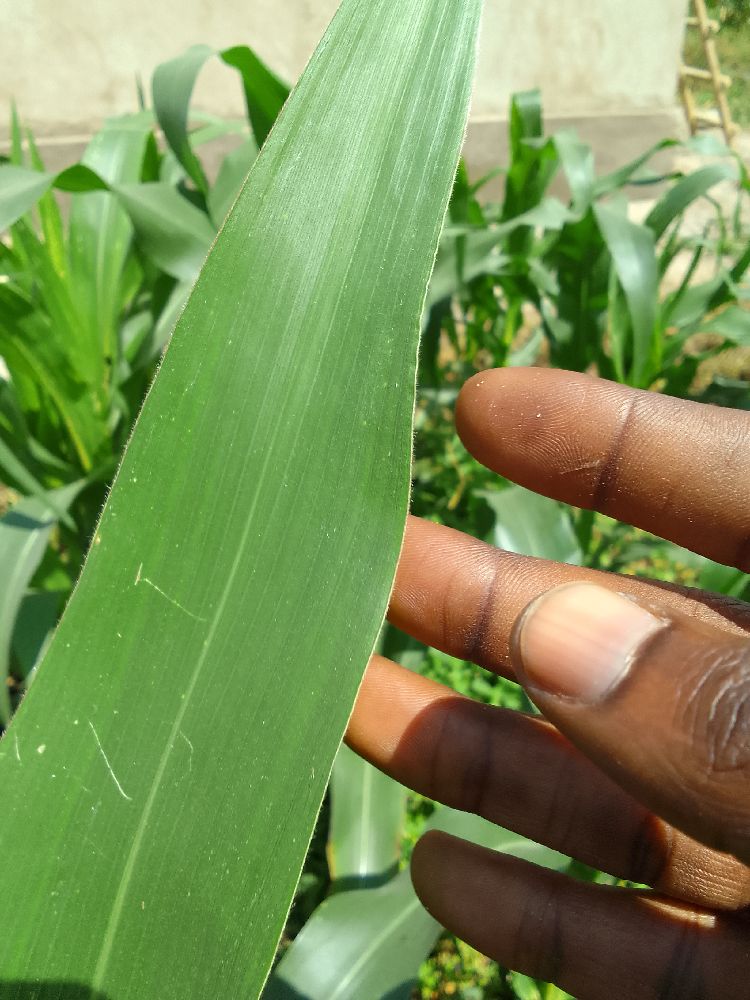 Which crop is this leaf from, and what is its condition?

maize, healthy
